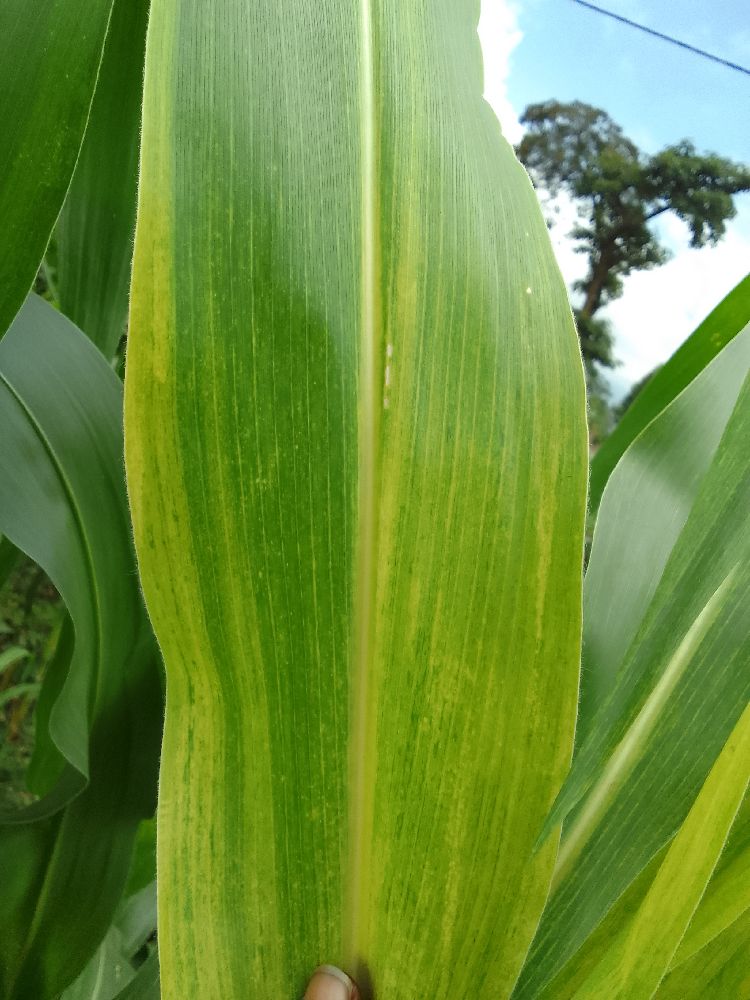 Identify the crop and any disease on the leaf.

maize, maize lethal necrosis
